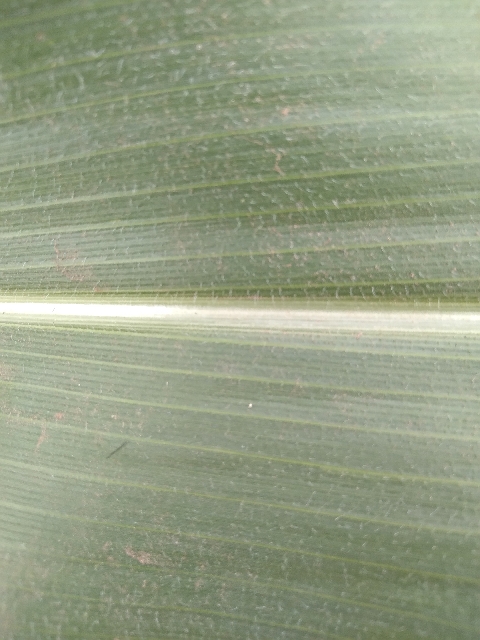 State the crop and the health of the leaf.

maize, healthy
